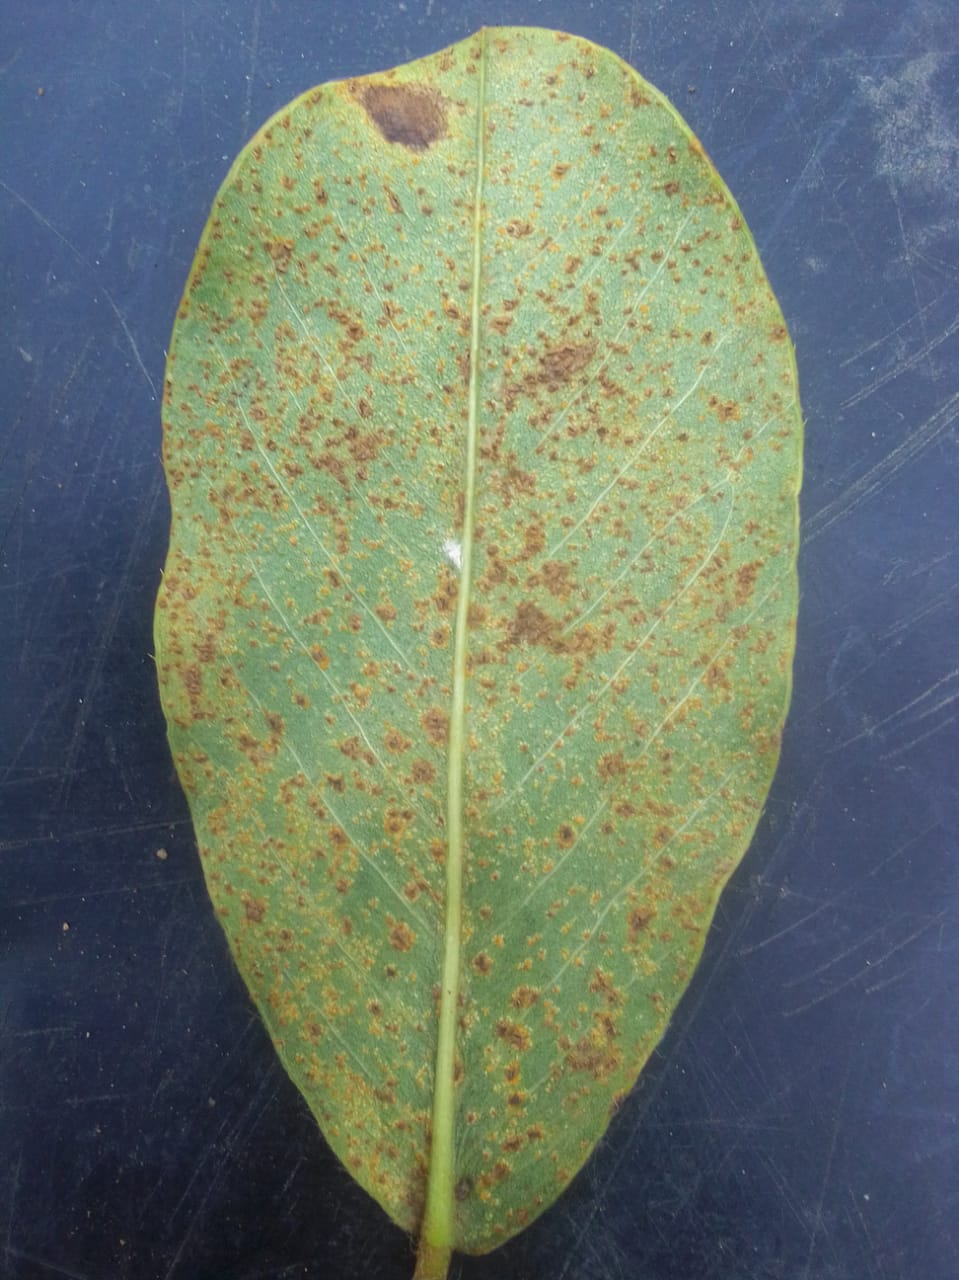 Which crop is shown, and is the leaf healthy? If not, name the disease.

peanut, puccinia arachidis
